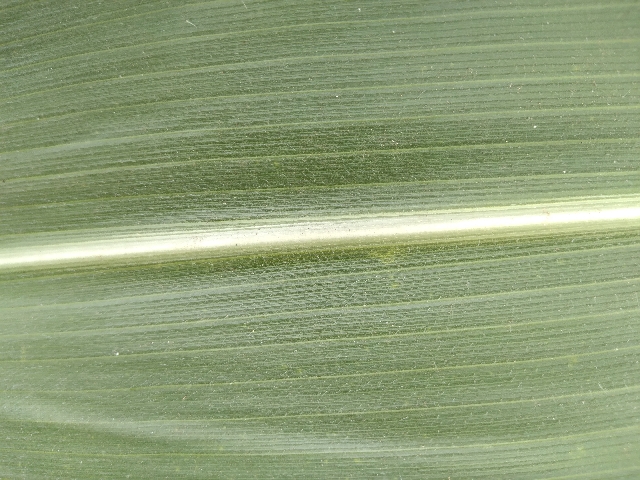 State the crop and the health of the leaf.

maize, healthy
